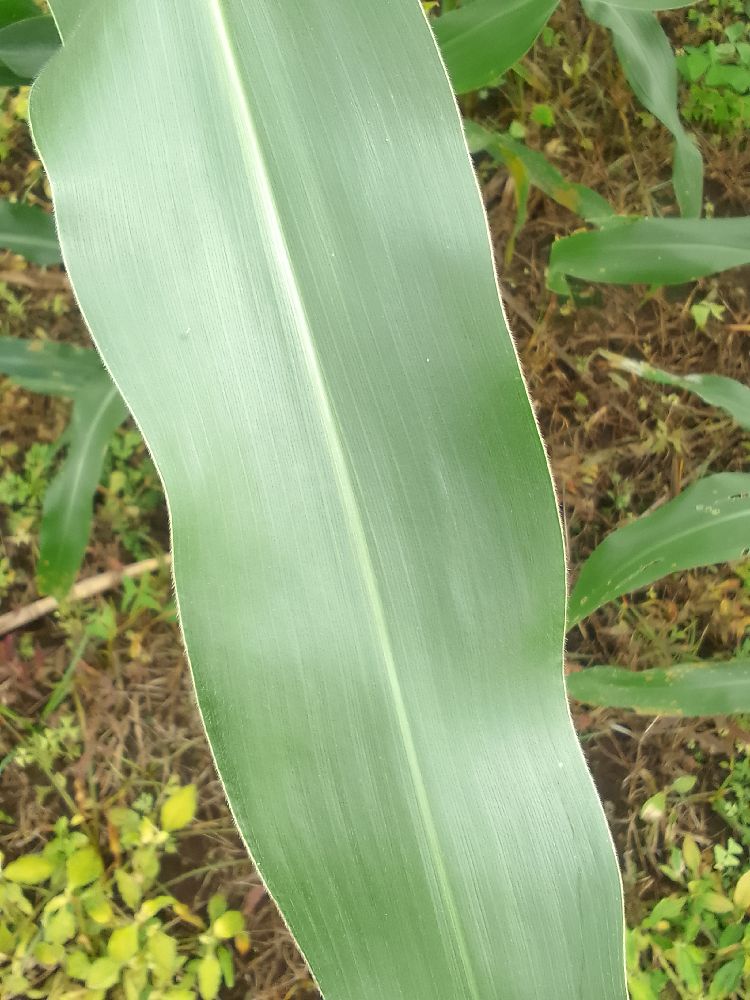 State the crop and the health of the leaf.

maize, healthy
